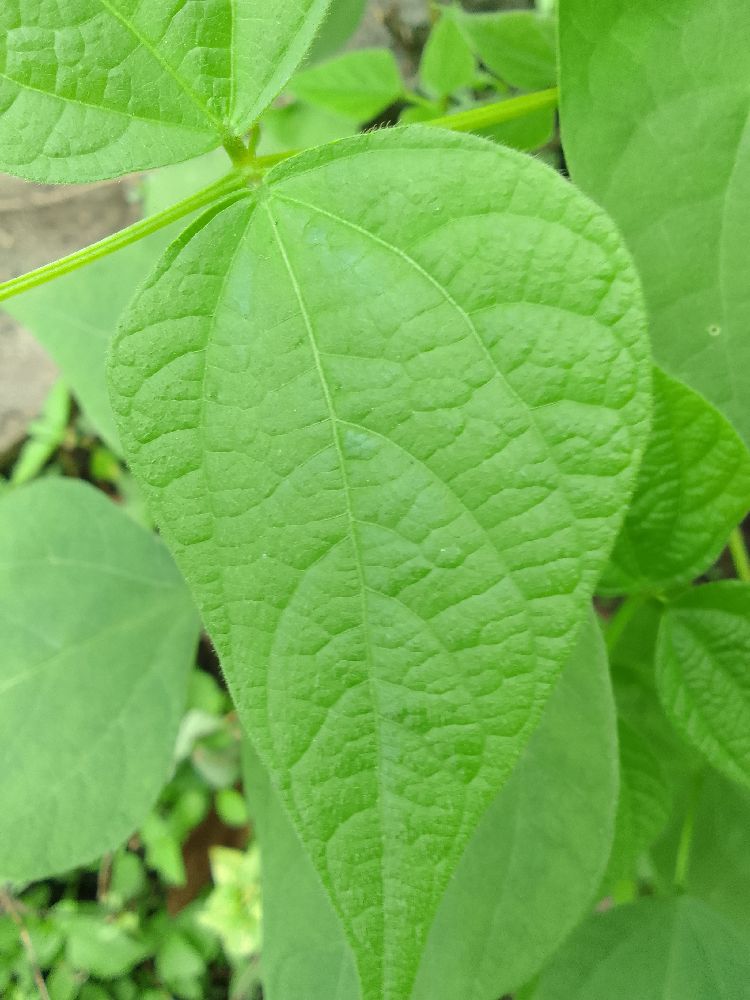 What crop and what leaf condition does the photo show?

common bean, healthy
